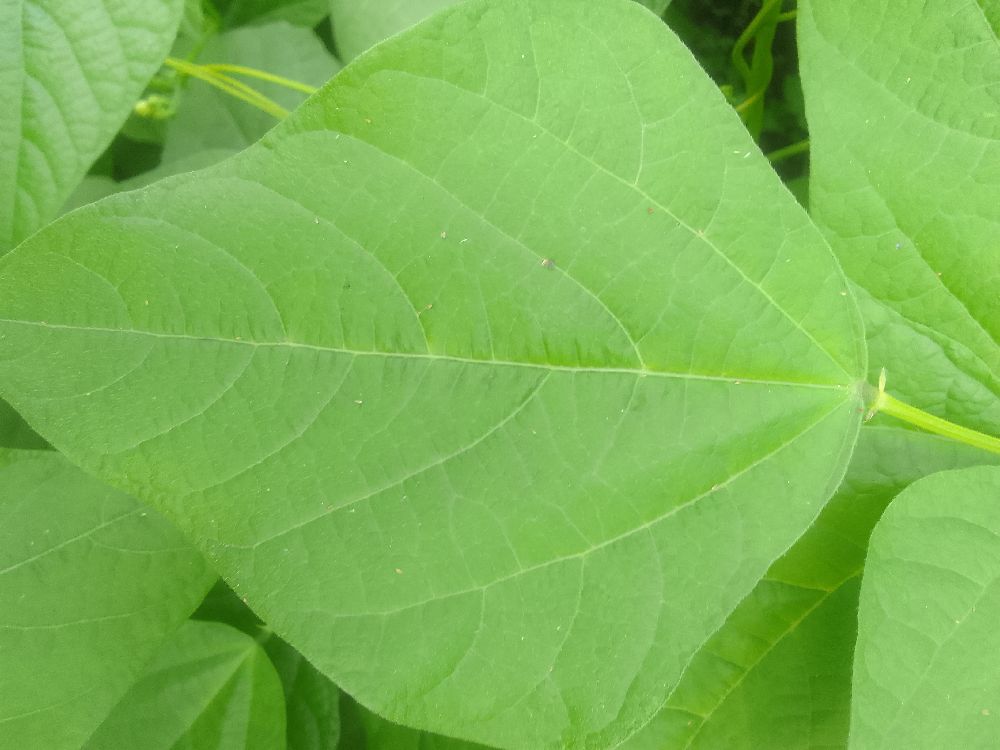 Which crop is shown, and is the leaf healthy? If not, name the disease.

common bean, healthy
